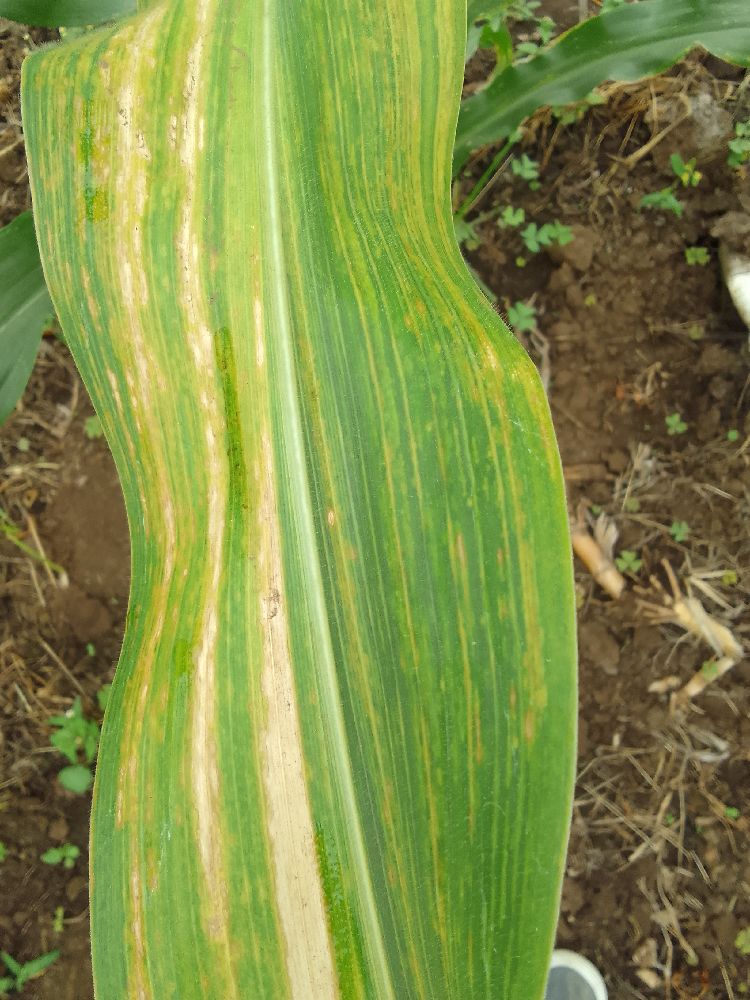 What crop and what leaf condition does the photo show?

maize, maize lethal necrosis
